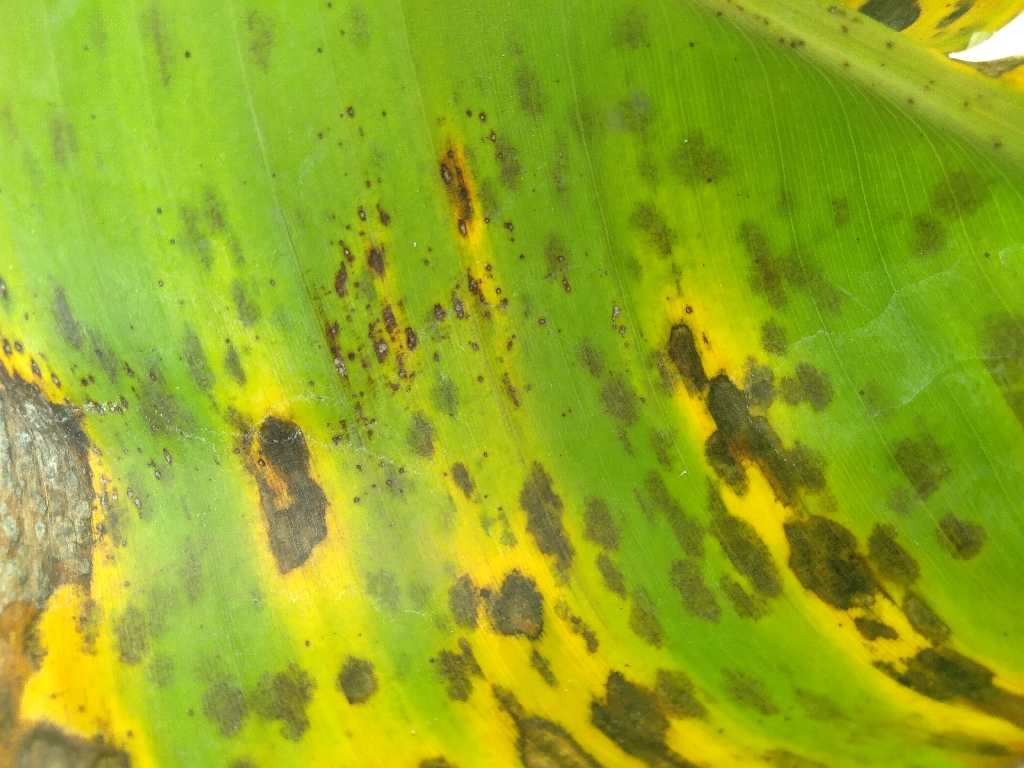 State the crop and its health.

banana, black sigatoka
